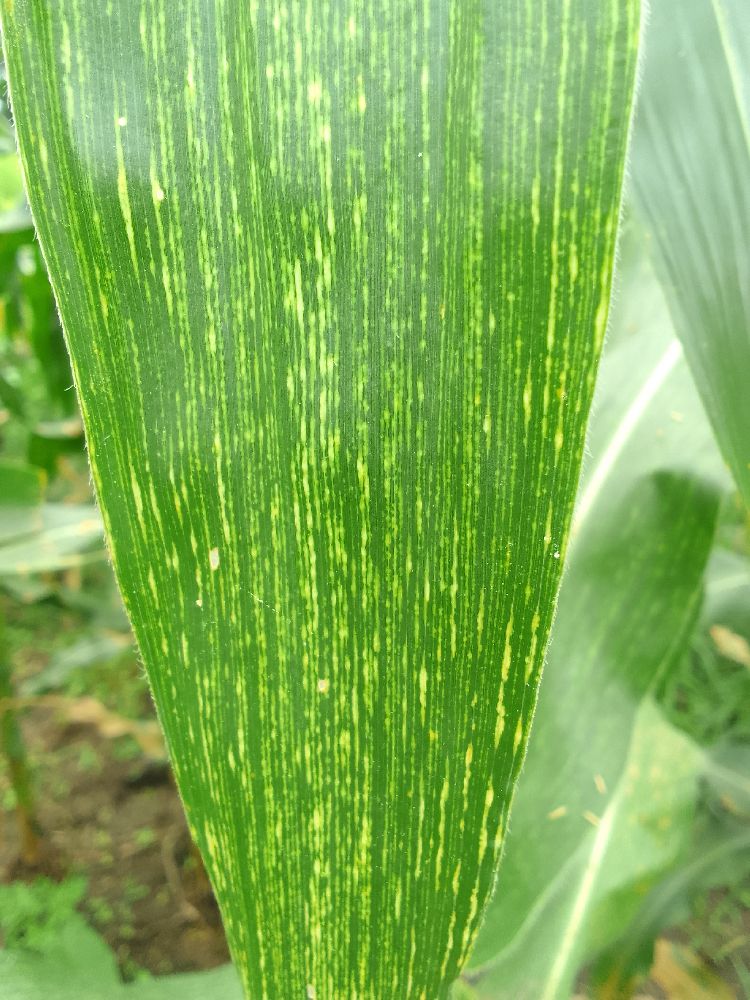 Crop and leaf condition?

maize, maize streak virus
